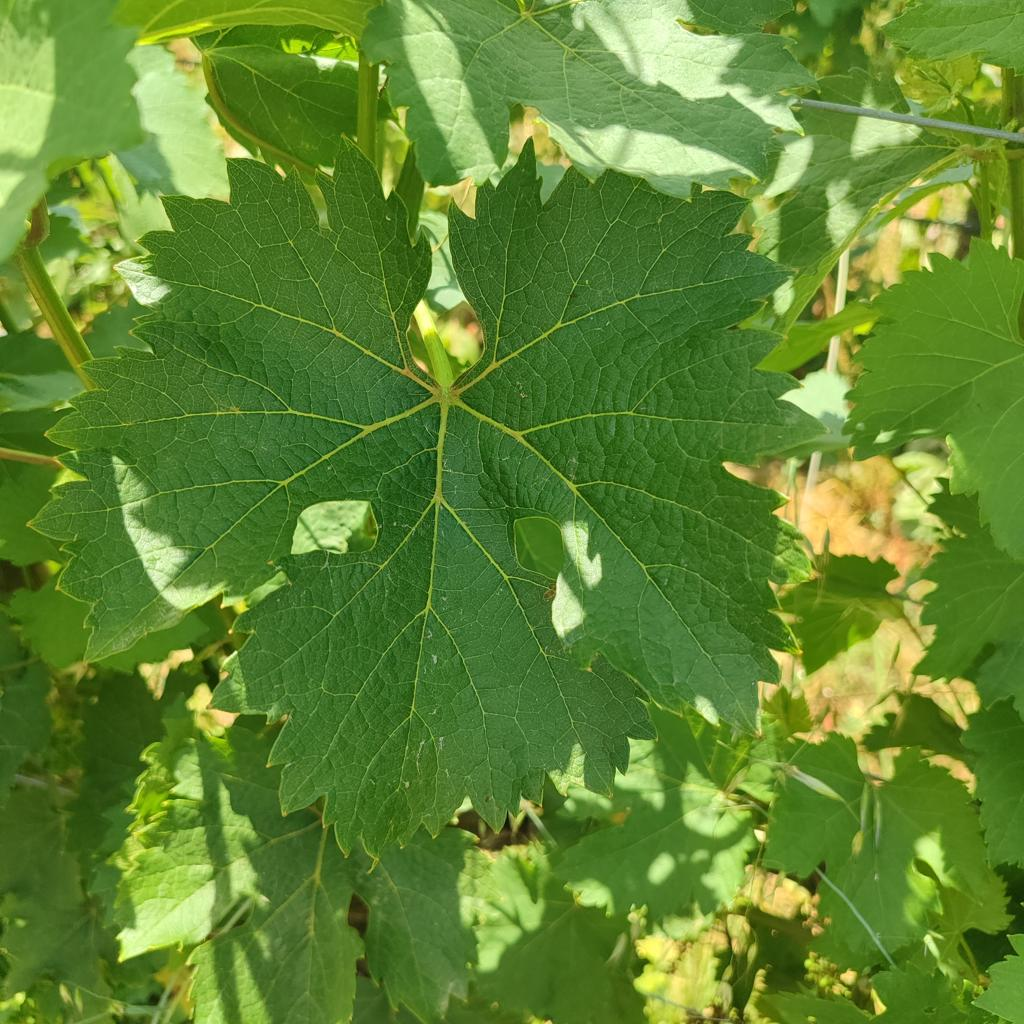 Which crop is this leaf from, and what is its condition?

grapevine, healthy
